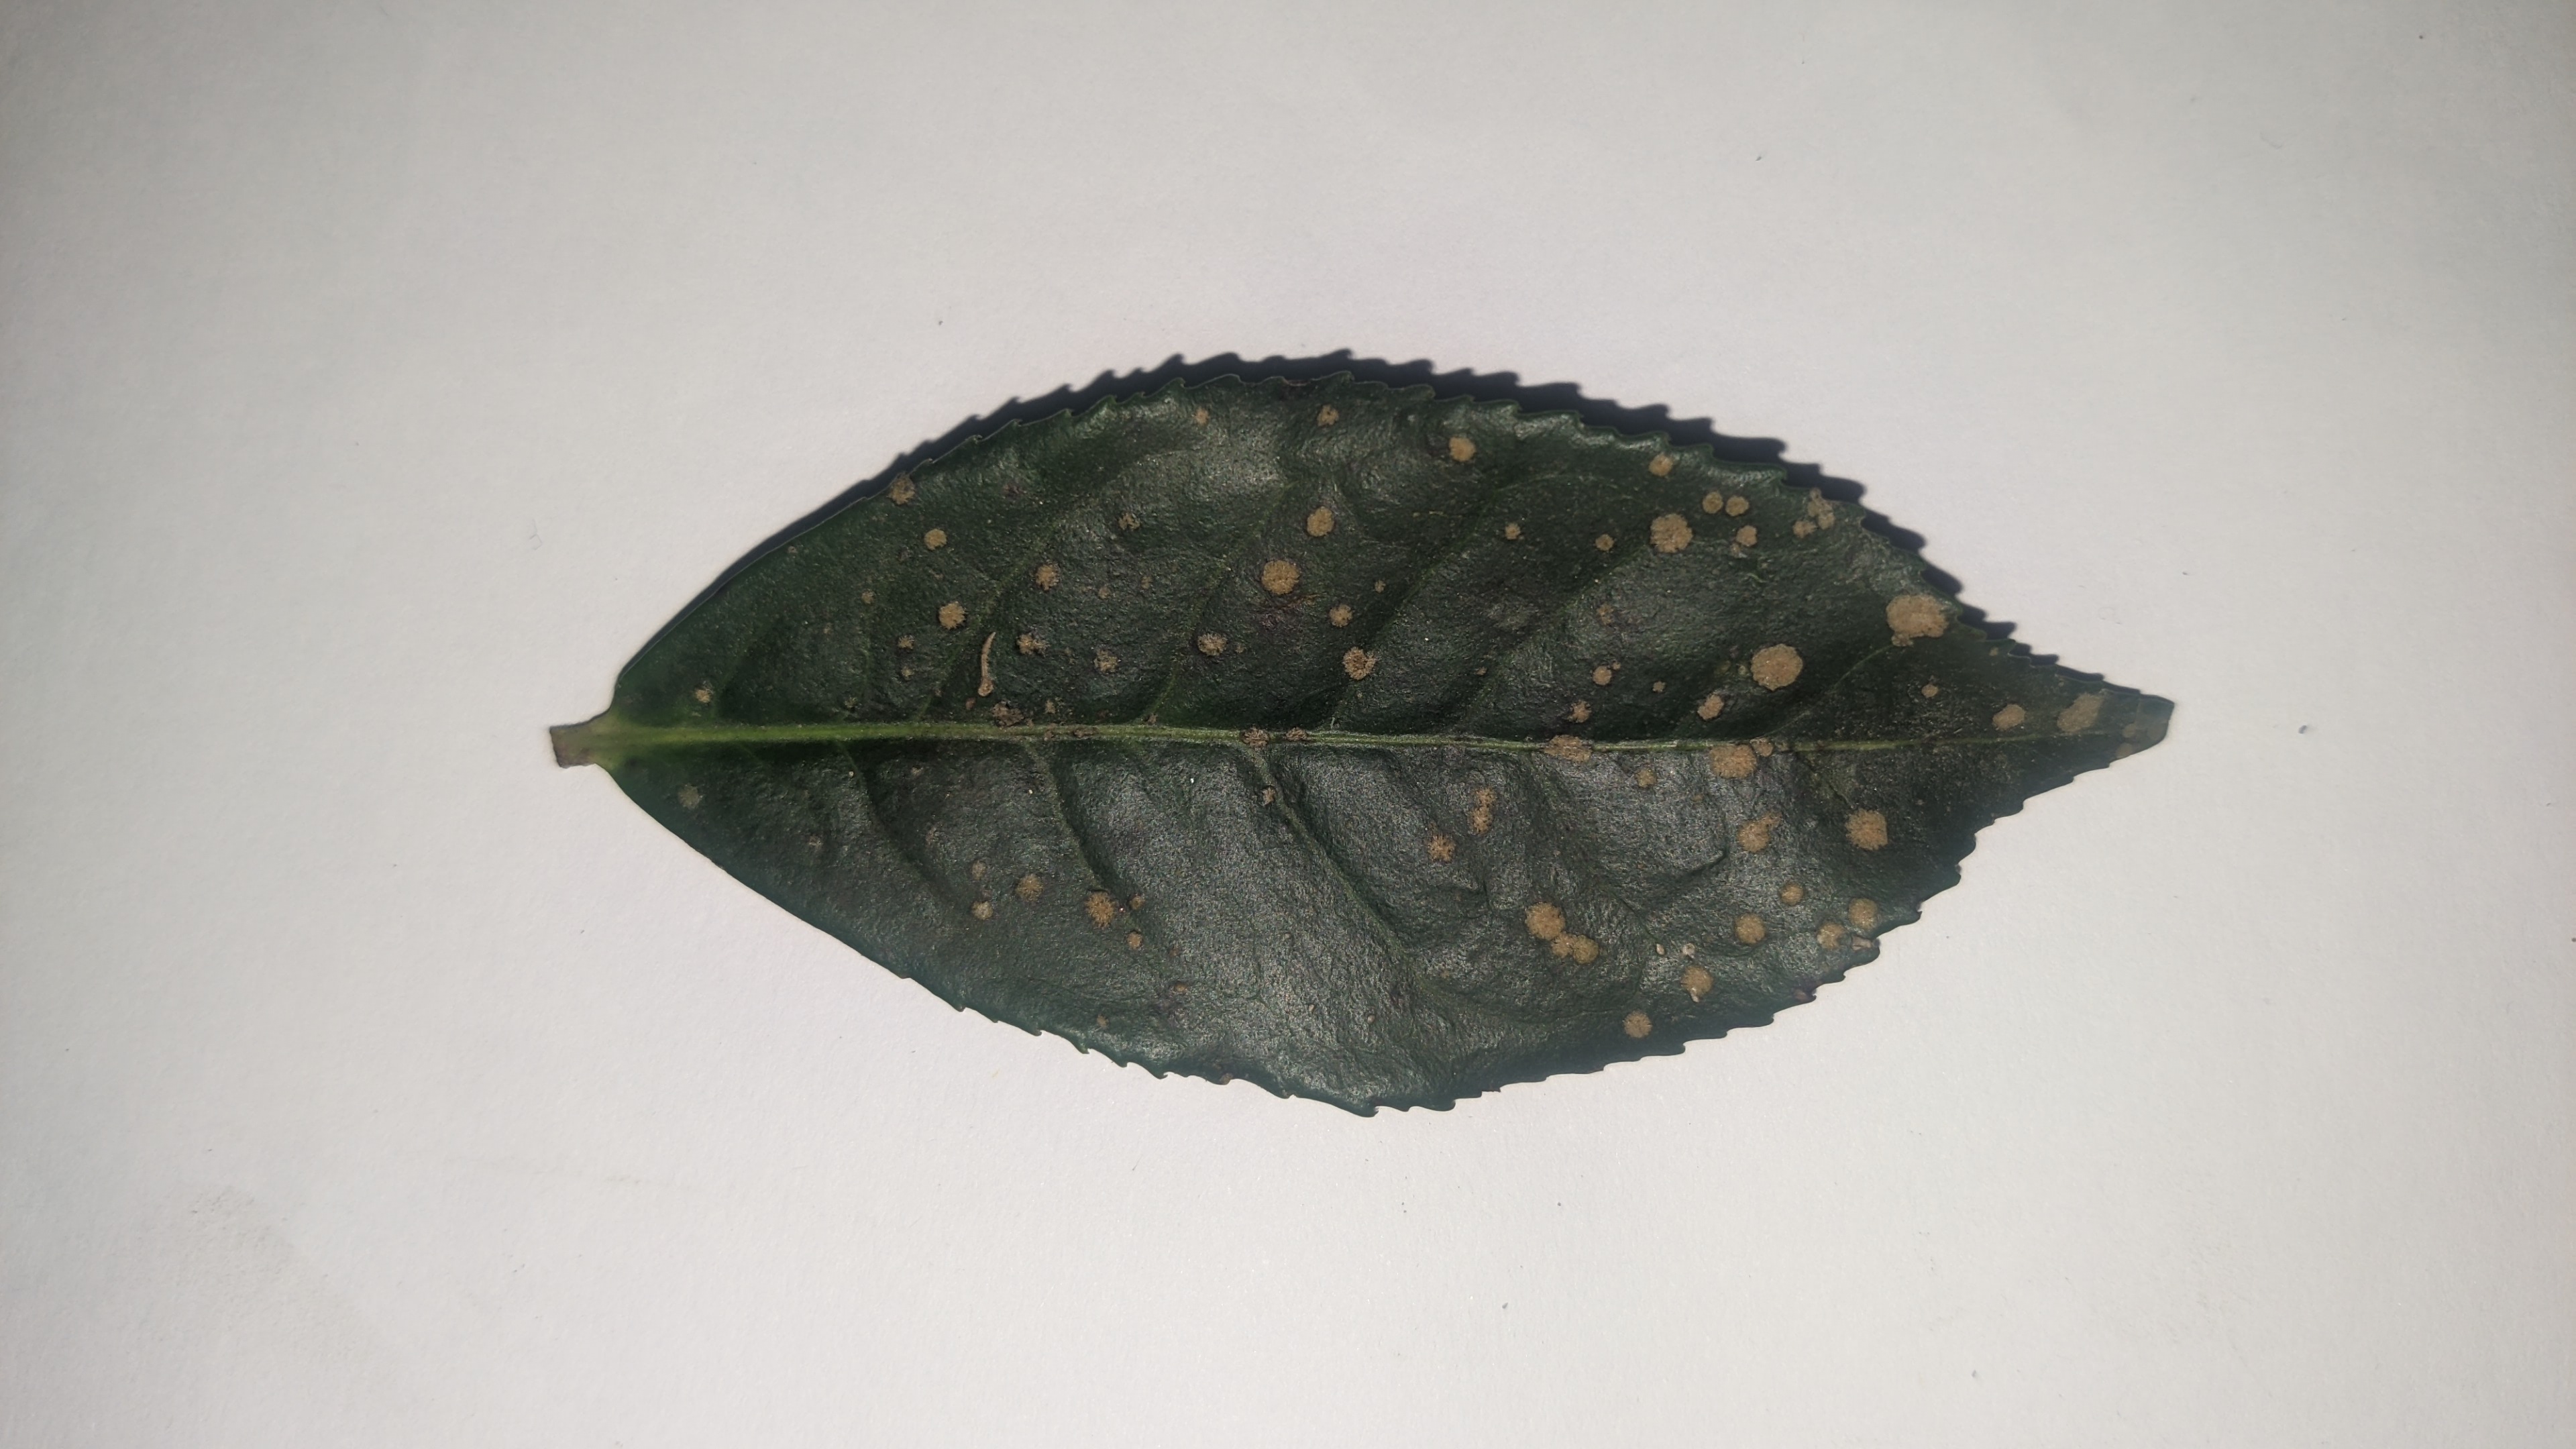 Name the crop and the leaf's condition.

tea, algal leaf
